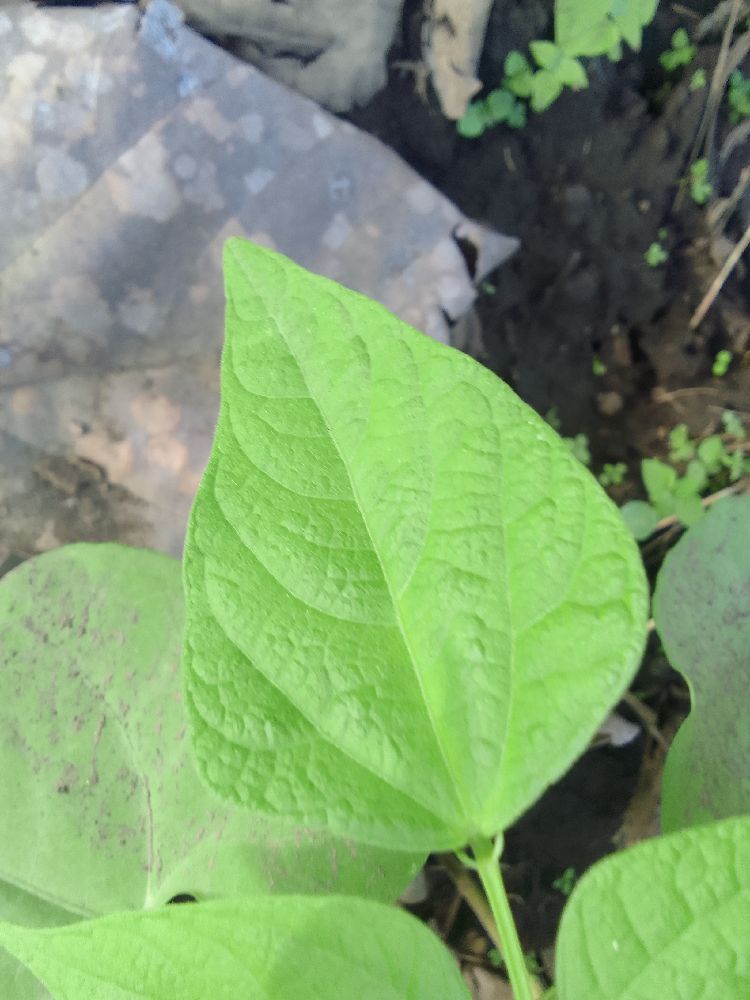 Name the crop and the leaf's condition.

common bean, healthy
